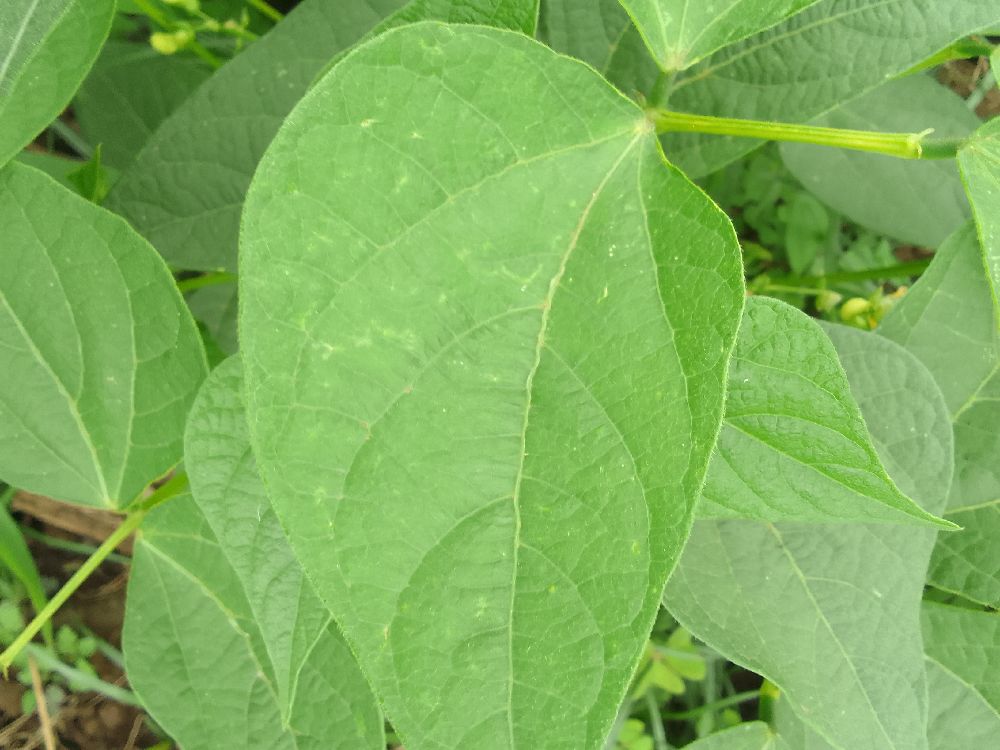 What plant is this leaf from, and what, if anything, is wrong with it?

common bean, healthy
